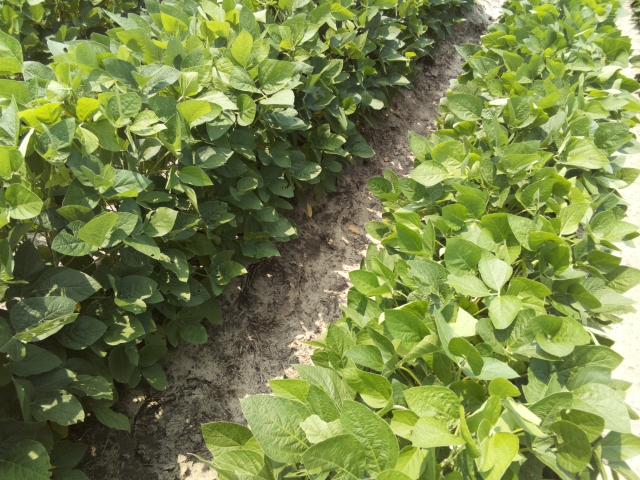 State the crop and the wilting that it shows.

soybean, leaves with no wilting
